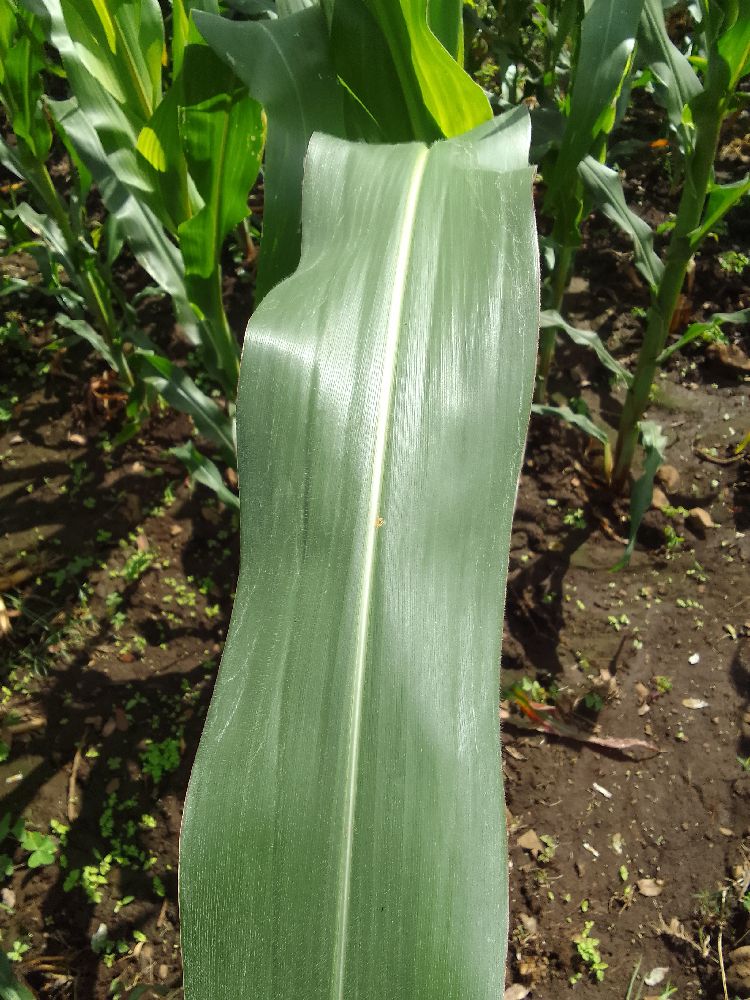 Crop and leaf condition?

maize, healthy
